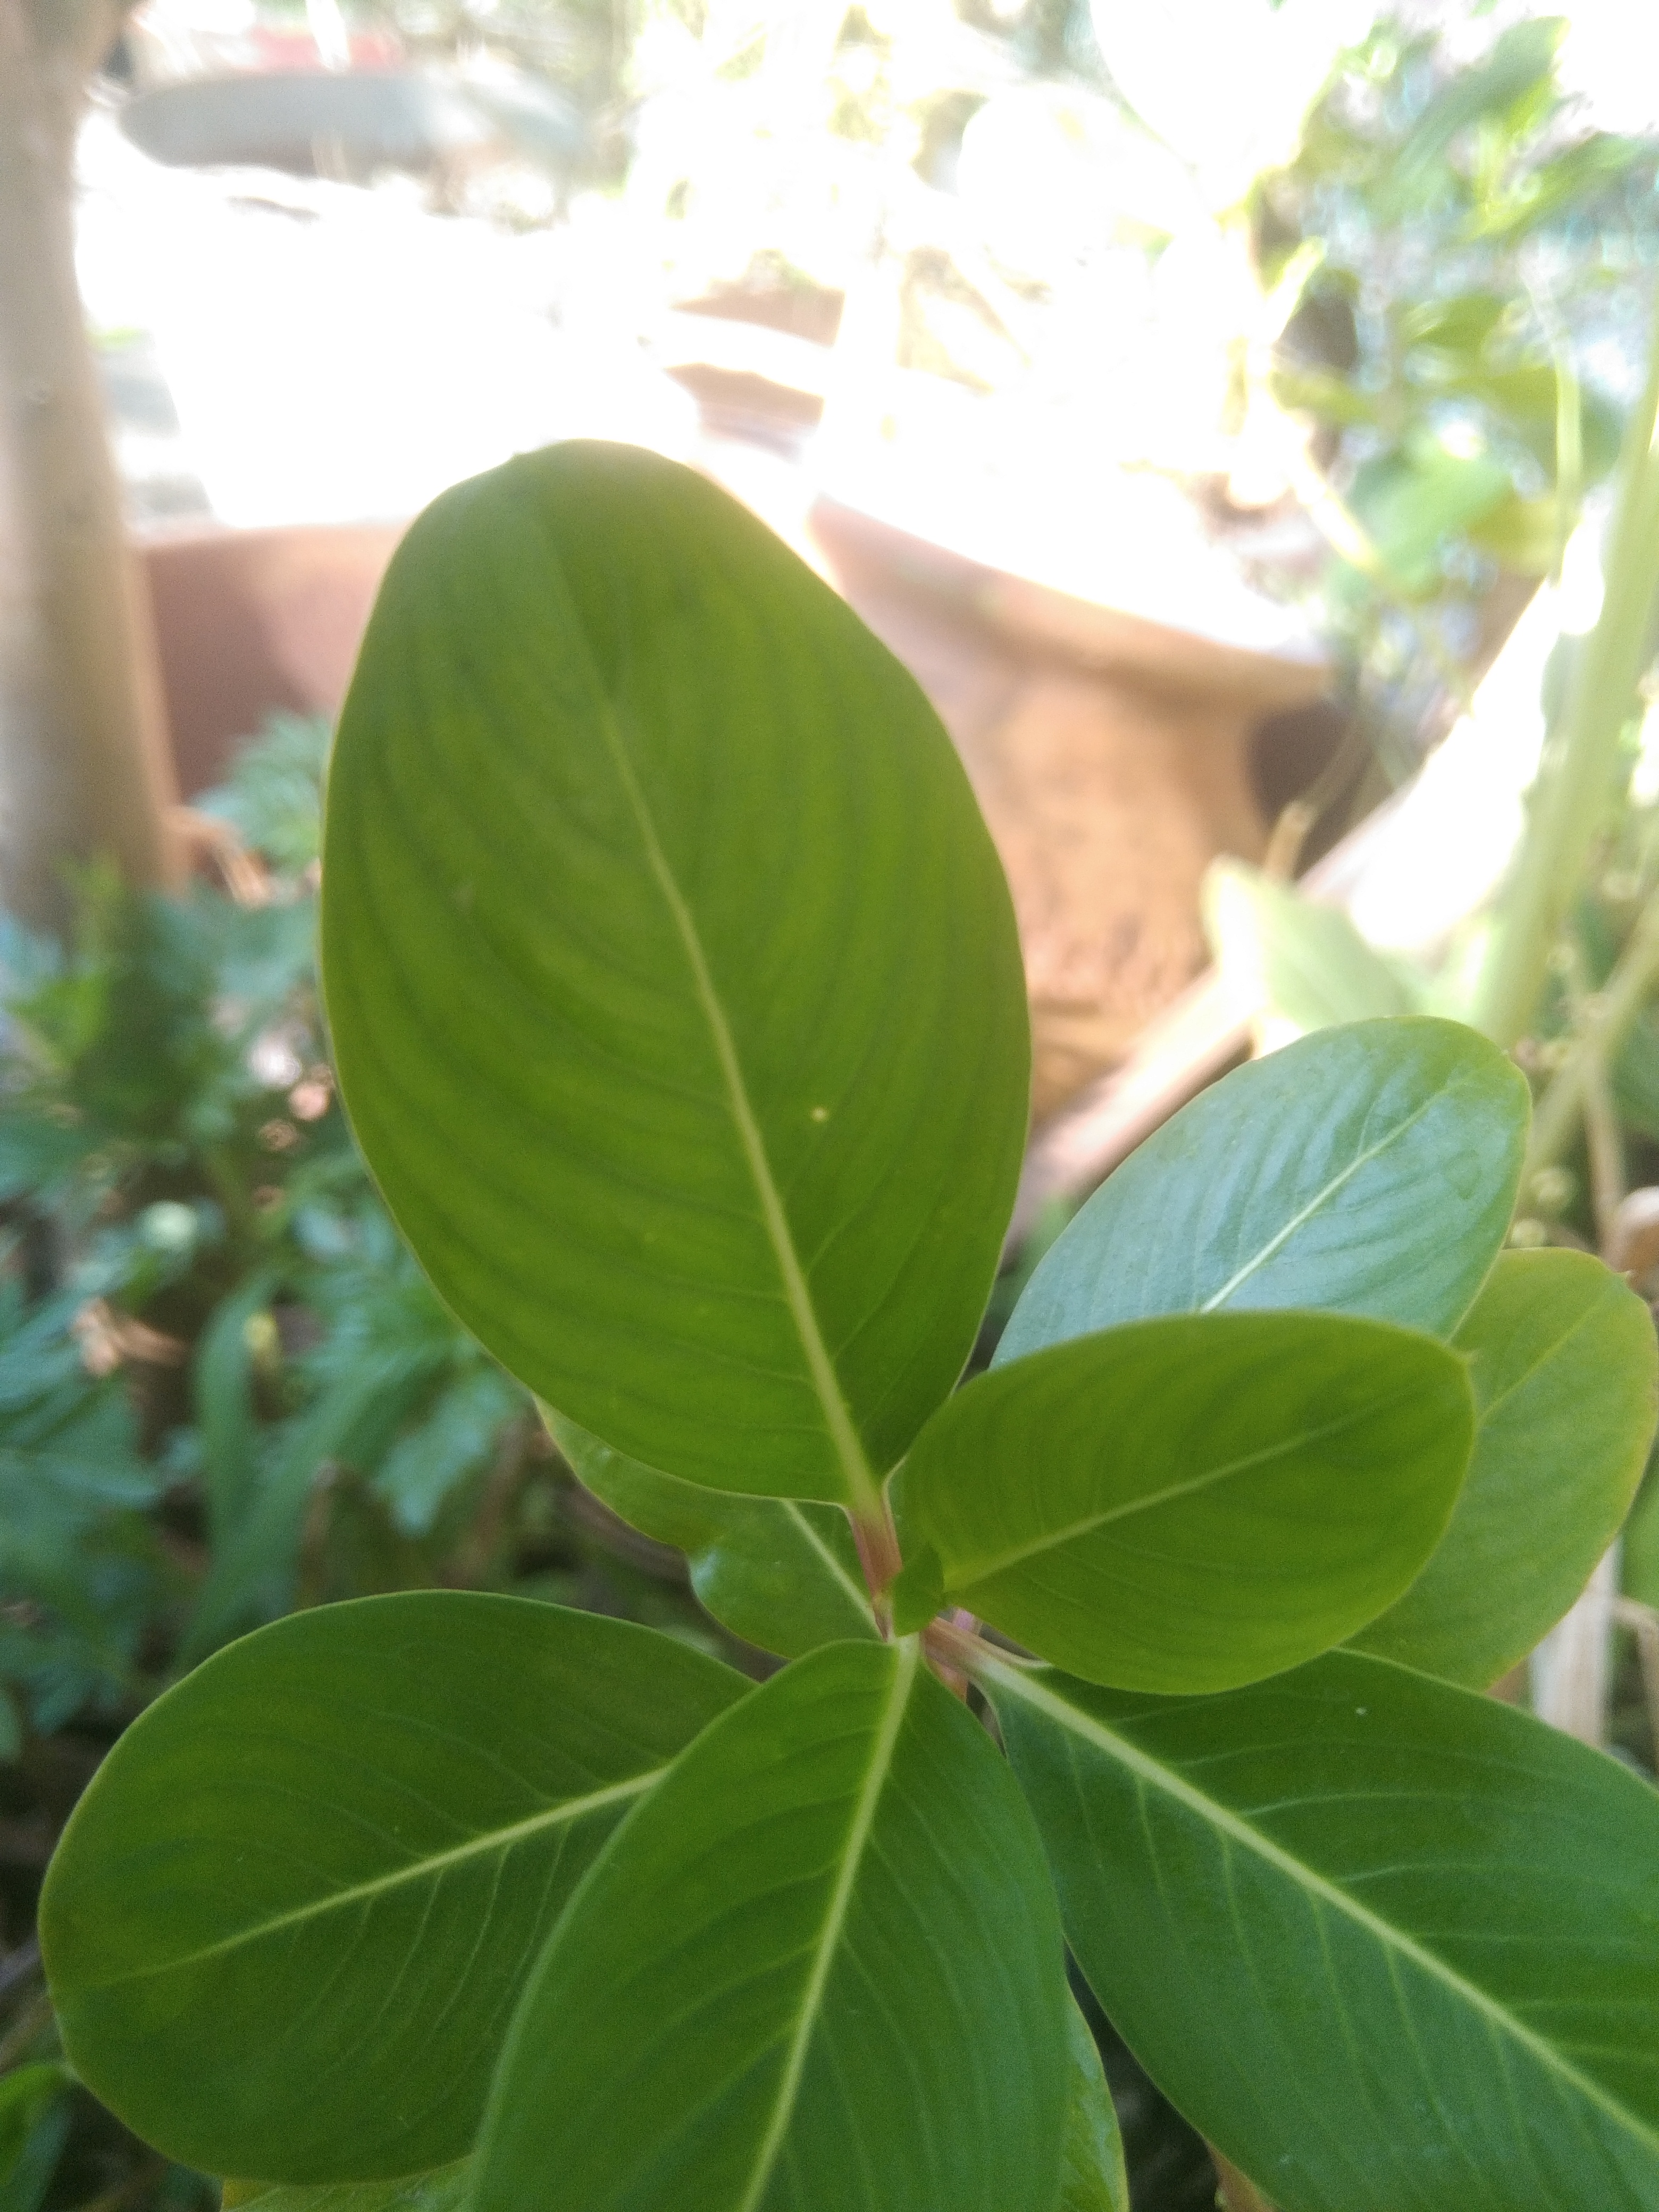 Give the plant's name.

rose periwinkle
